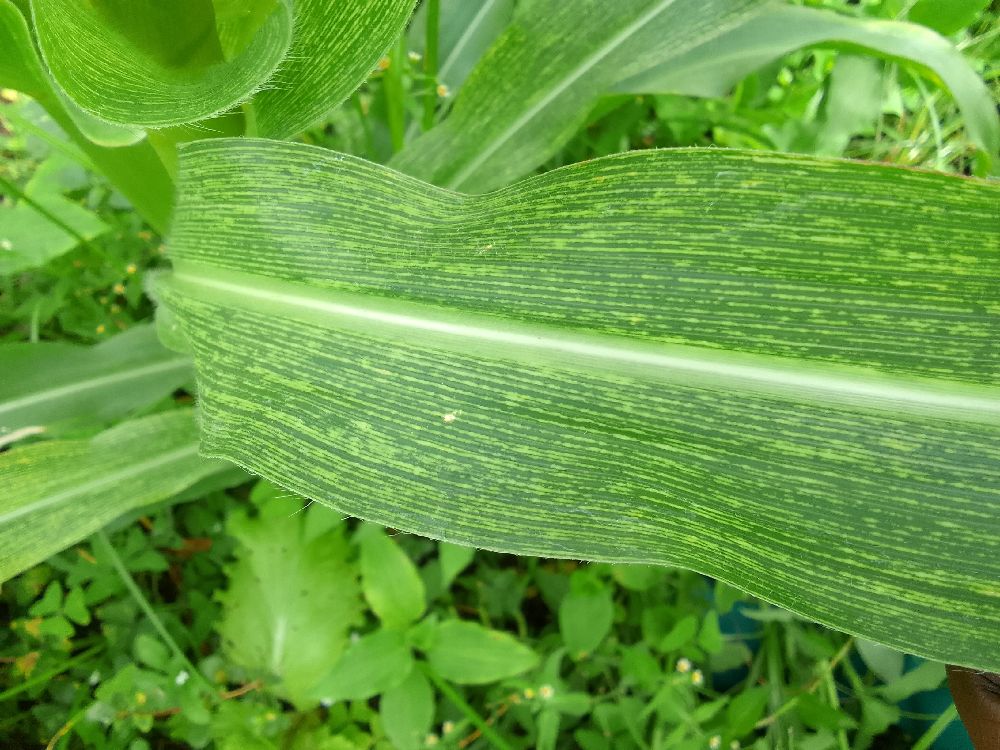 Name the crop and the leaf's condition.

maize, maize streak virus
